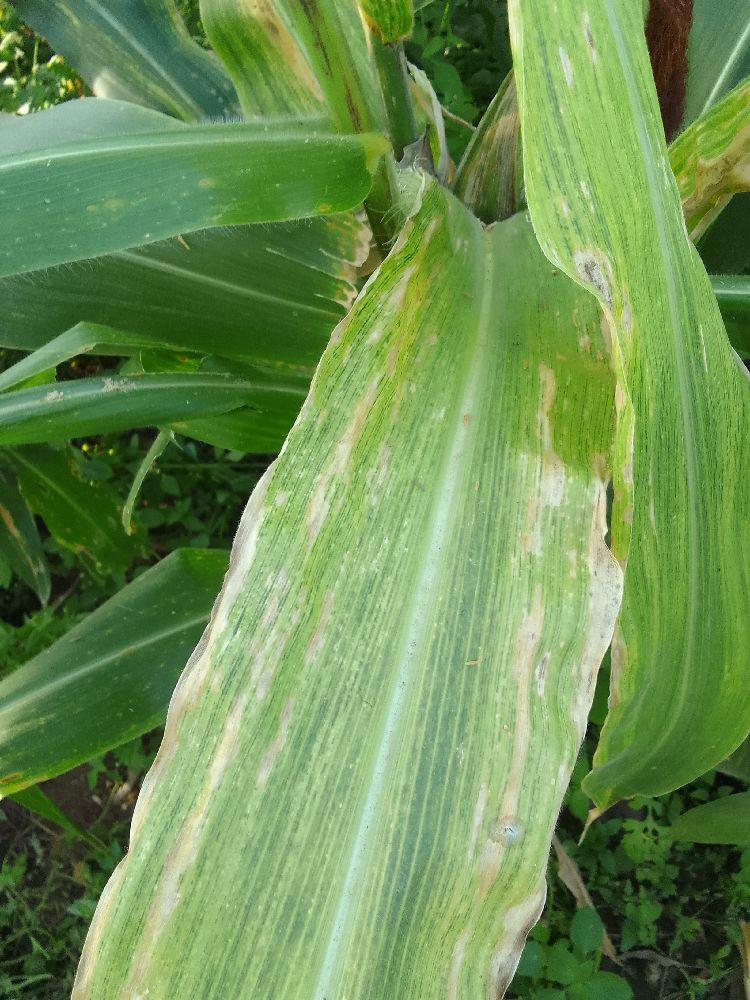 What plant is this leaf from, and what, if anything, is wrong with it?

maize, maize lethal necrosis
